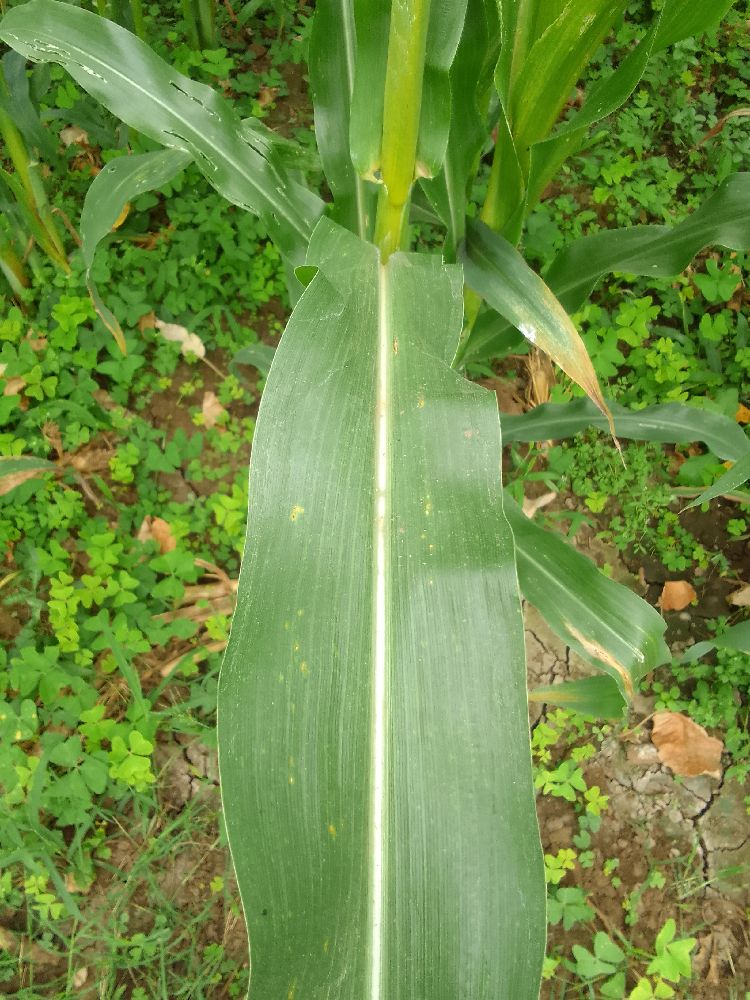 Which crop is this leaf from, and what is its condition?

maize, healthy
